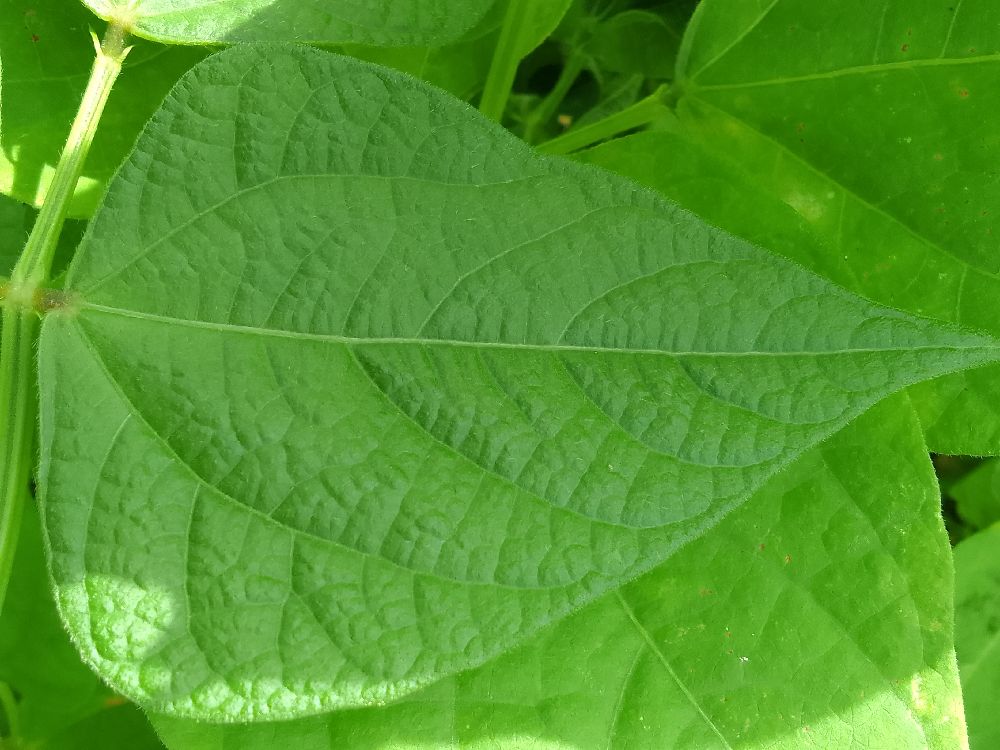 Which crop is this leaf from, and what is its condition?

common bean, healthy
